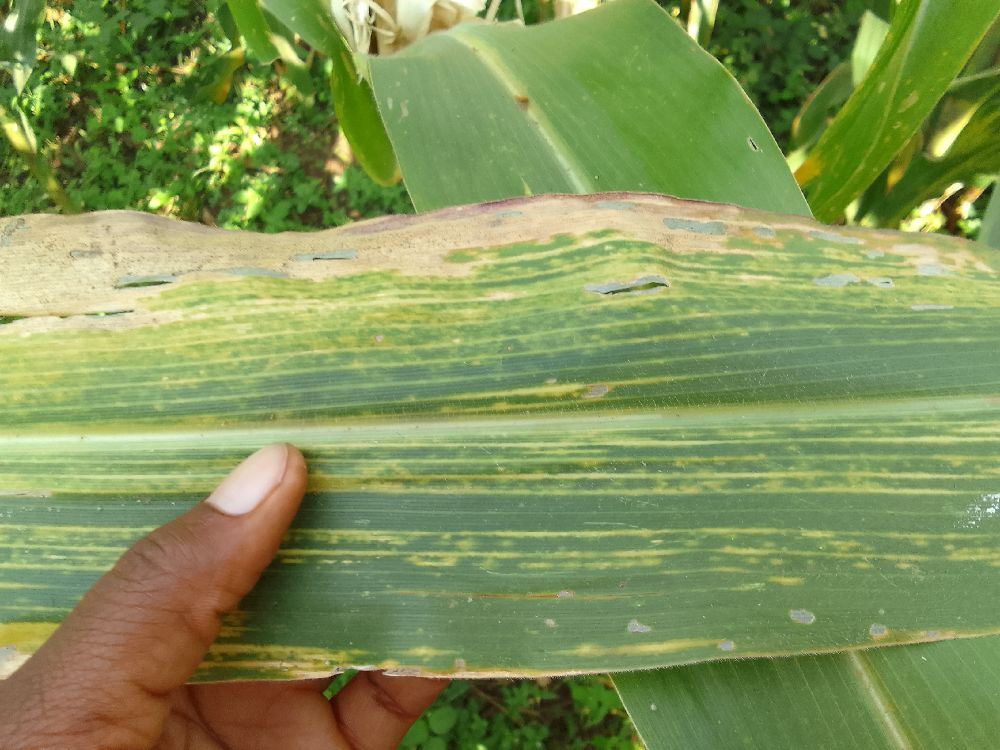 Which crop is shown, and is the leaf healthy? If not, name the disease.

maize, maize lethal necrosis
